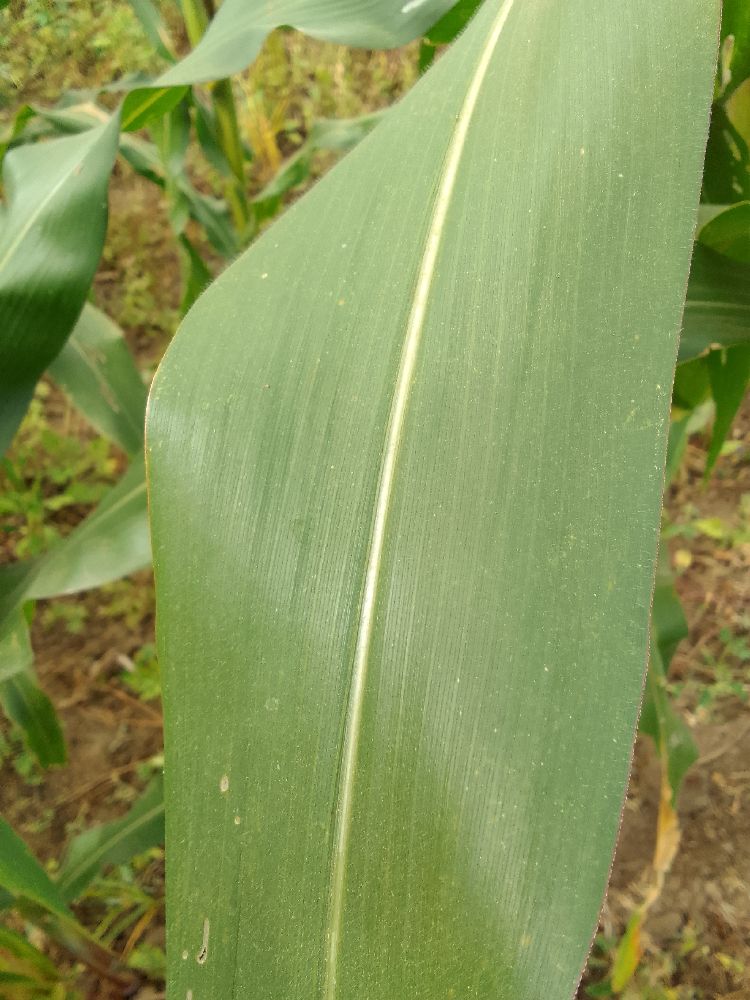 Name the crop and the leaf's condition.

maize, healthy
